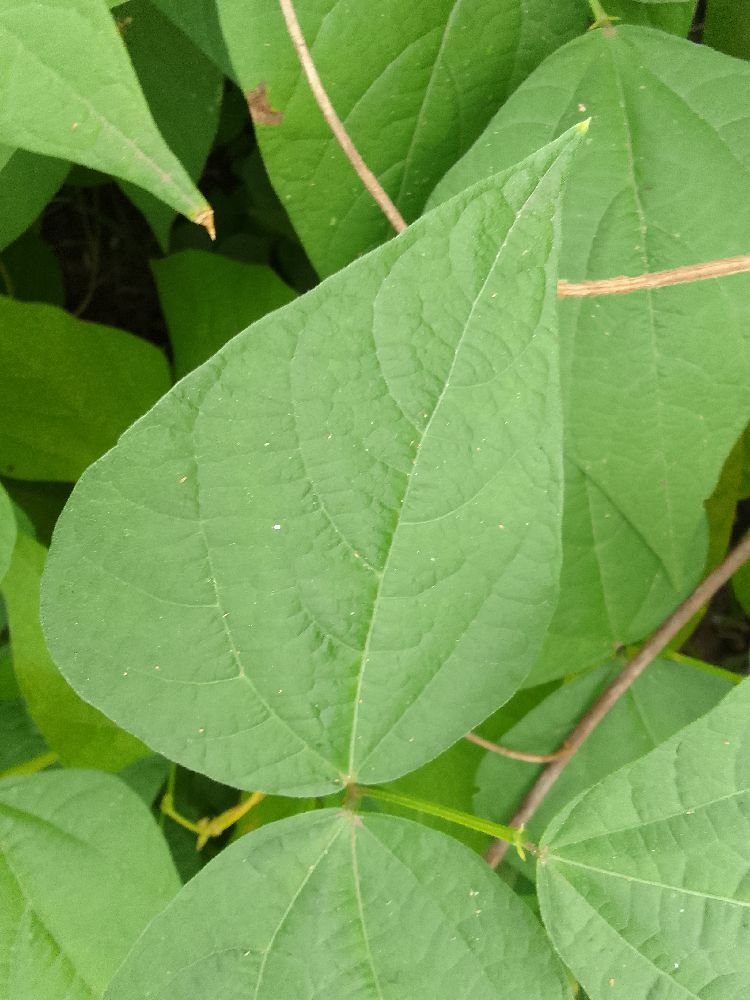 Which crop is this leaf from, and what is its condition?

common bean, healthy
